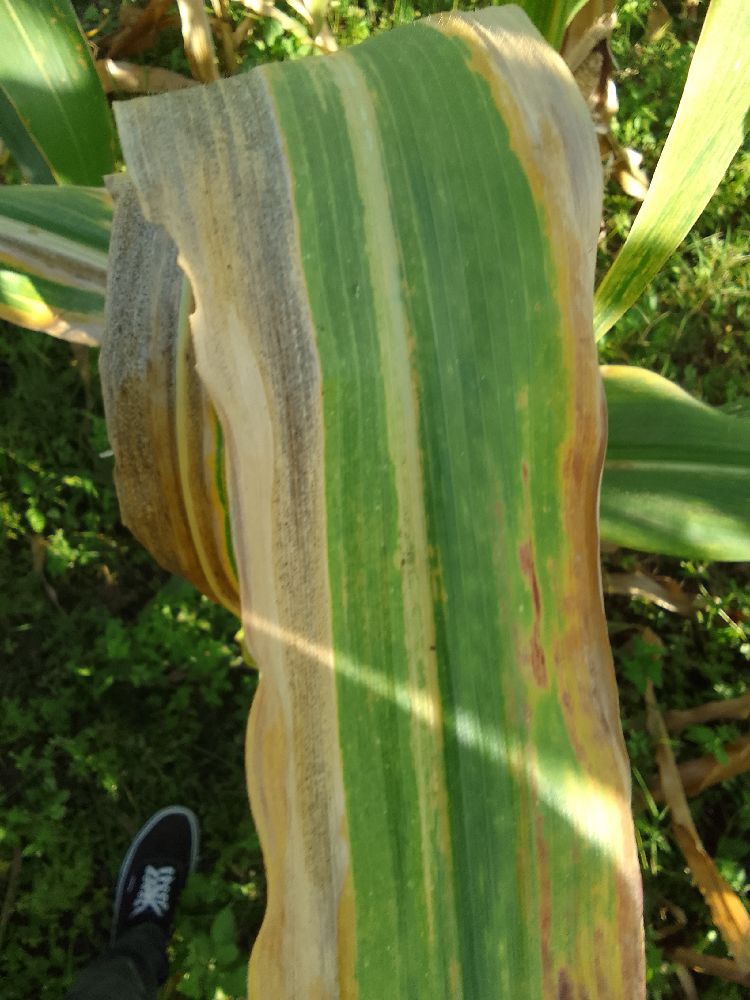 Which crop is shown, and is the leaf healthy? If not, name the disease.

maize, maize lethal necrosis
